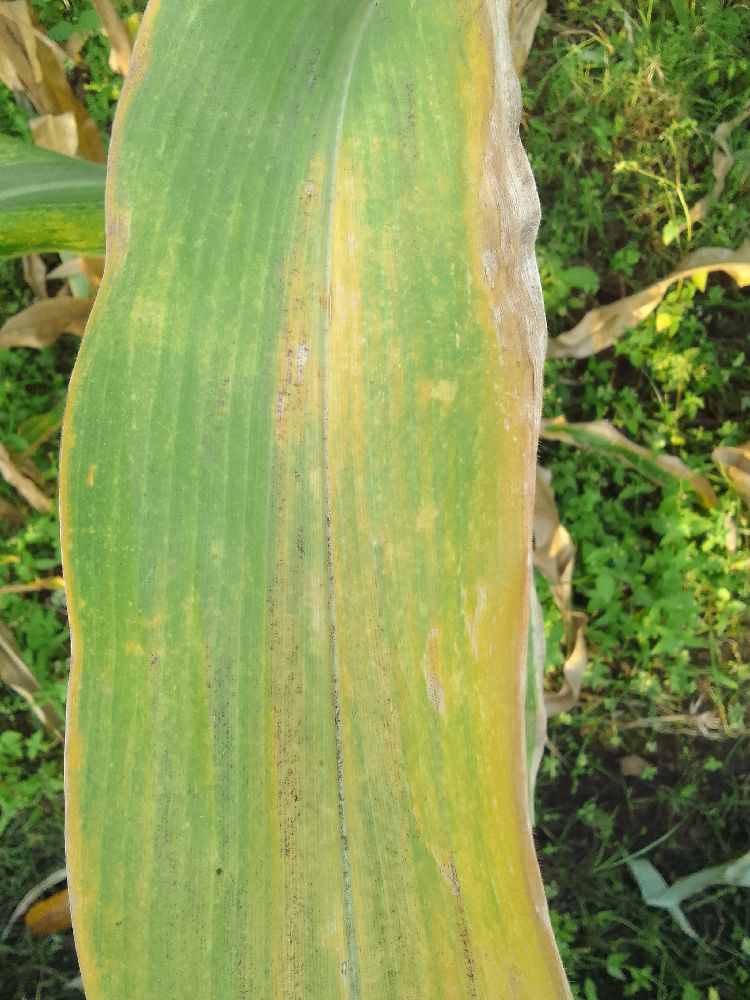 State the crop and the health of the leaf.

maize, maize lethal necrosis
